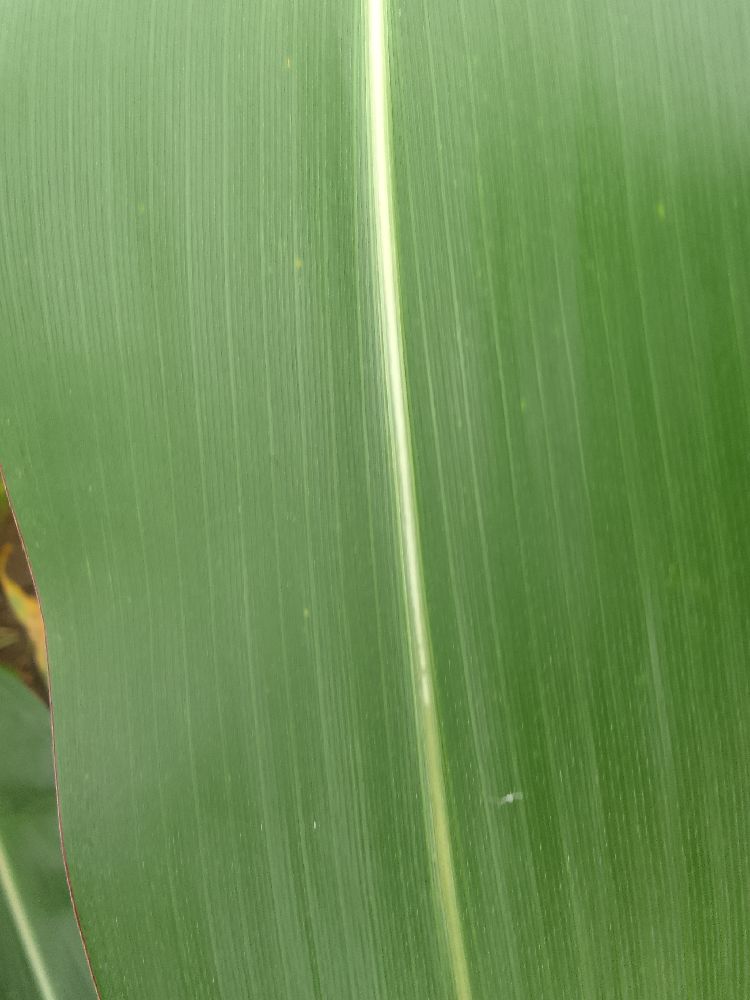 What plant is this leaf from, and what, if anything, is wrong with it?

maize, healthy
